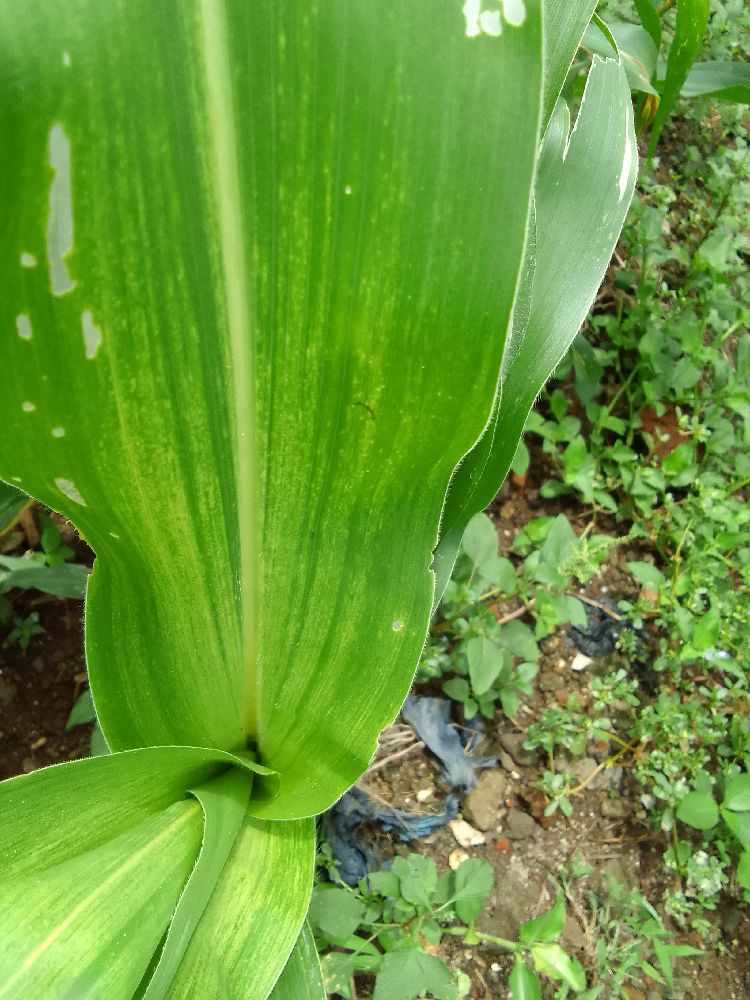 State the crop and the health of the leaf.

maize, maize lethal necrosis
